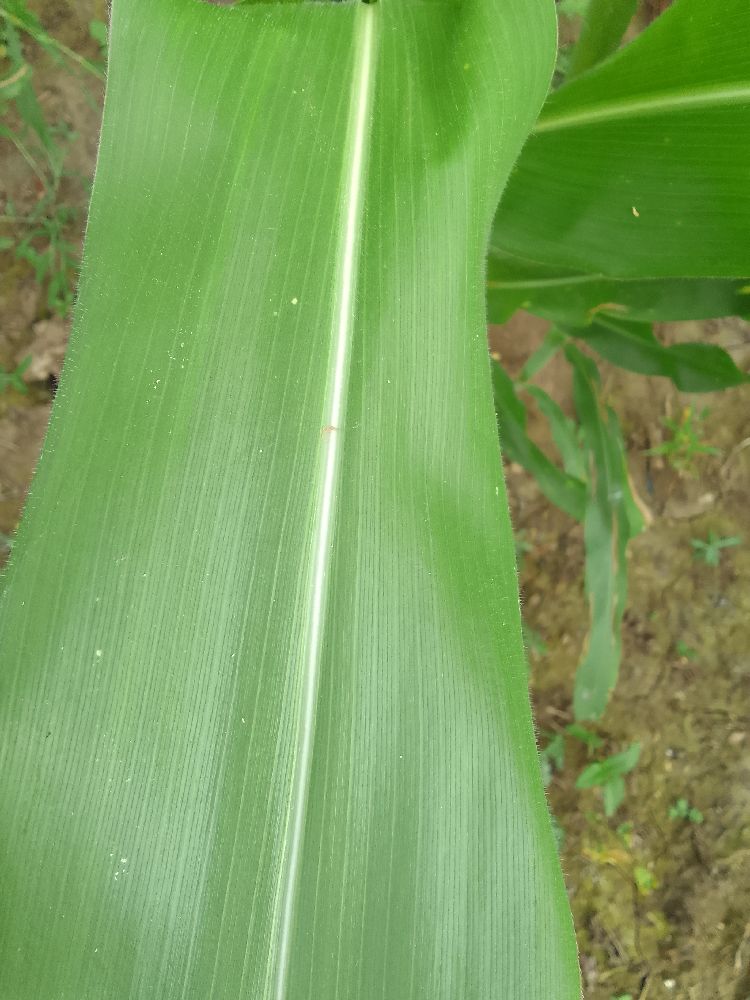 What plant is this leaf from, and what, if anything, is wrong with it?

maize, healthy
